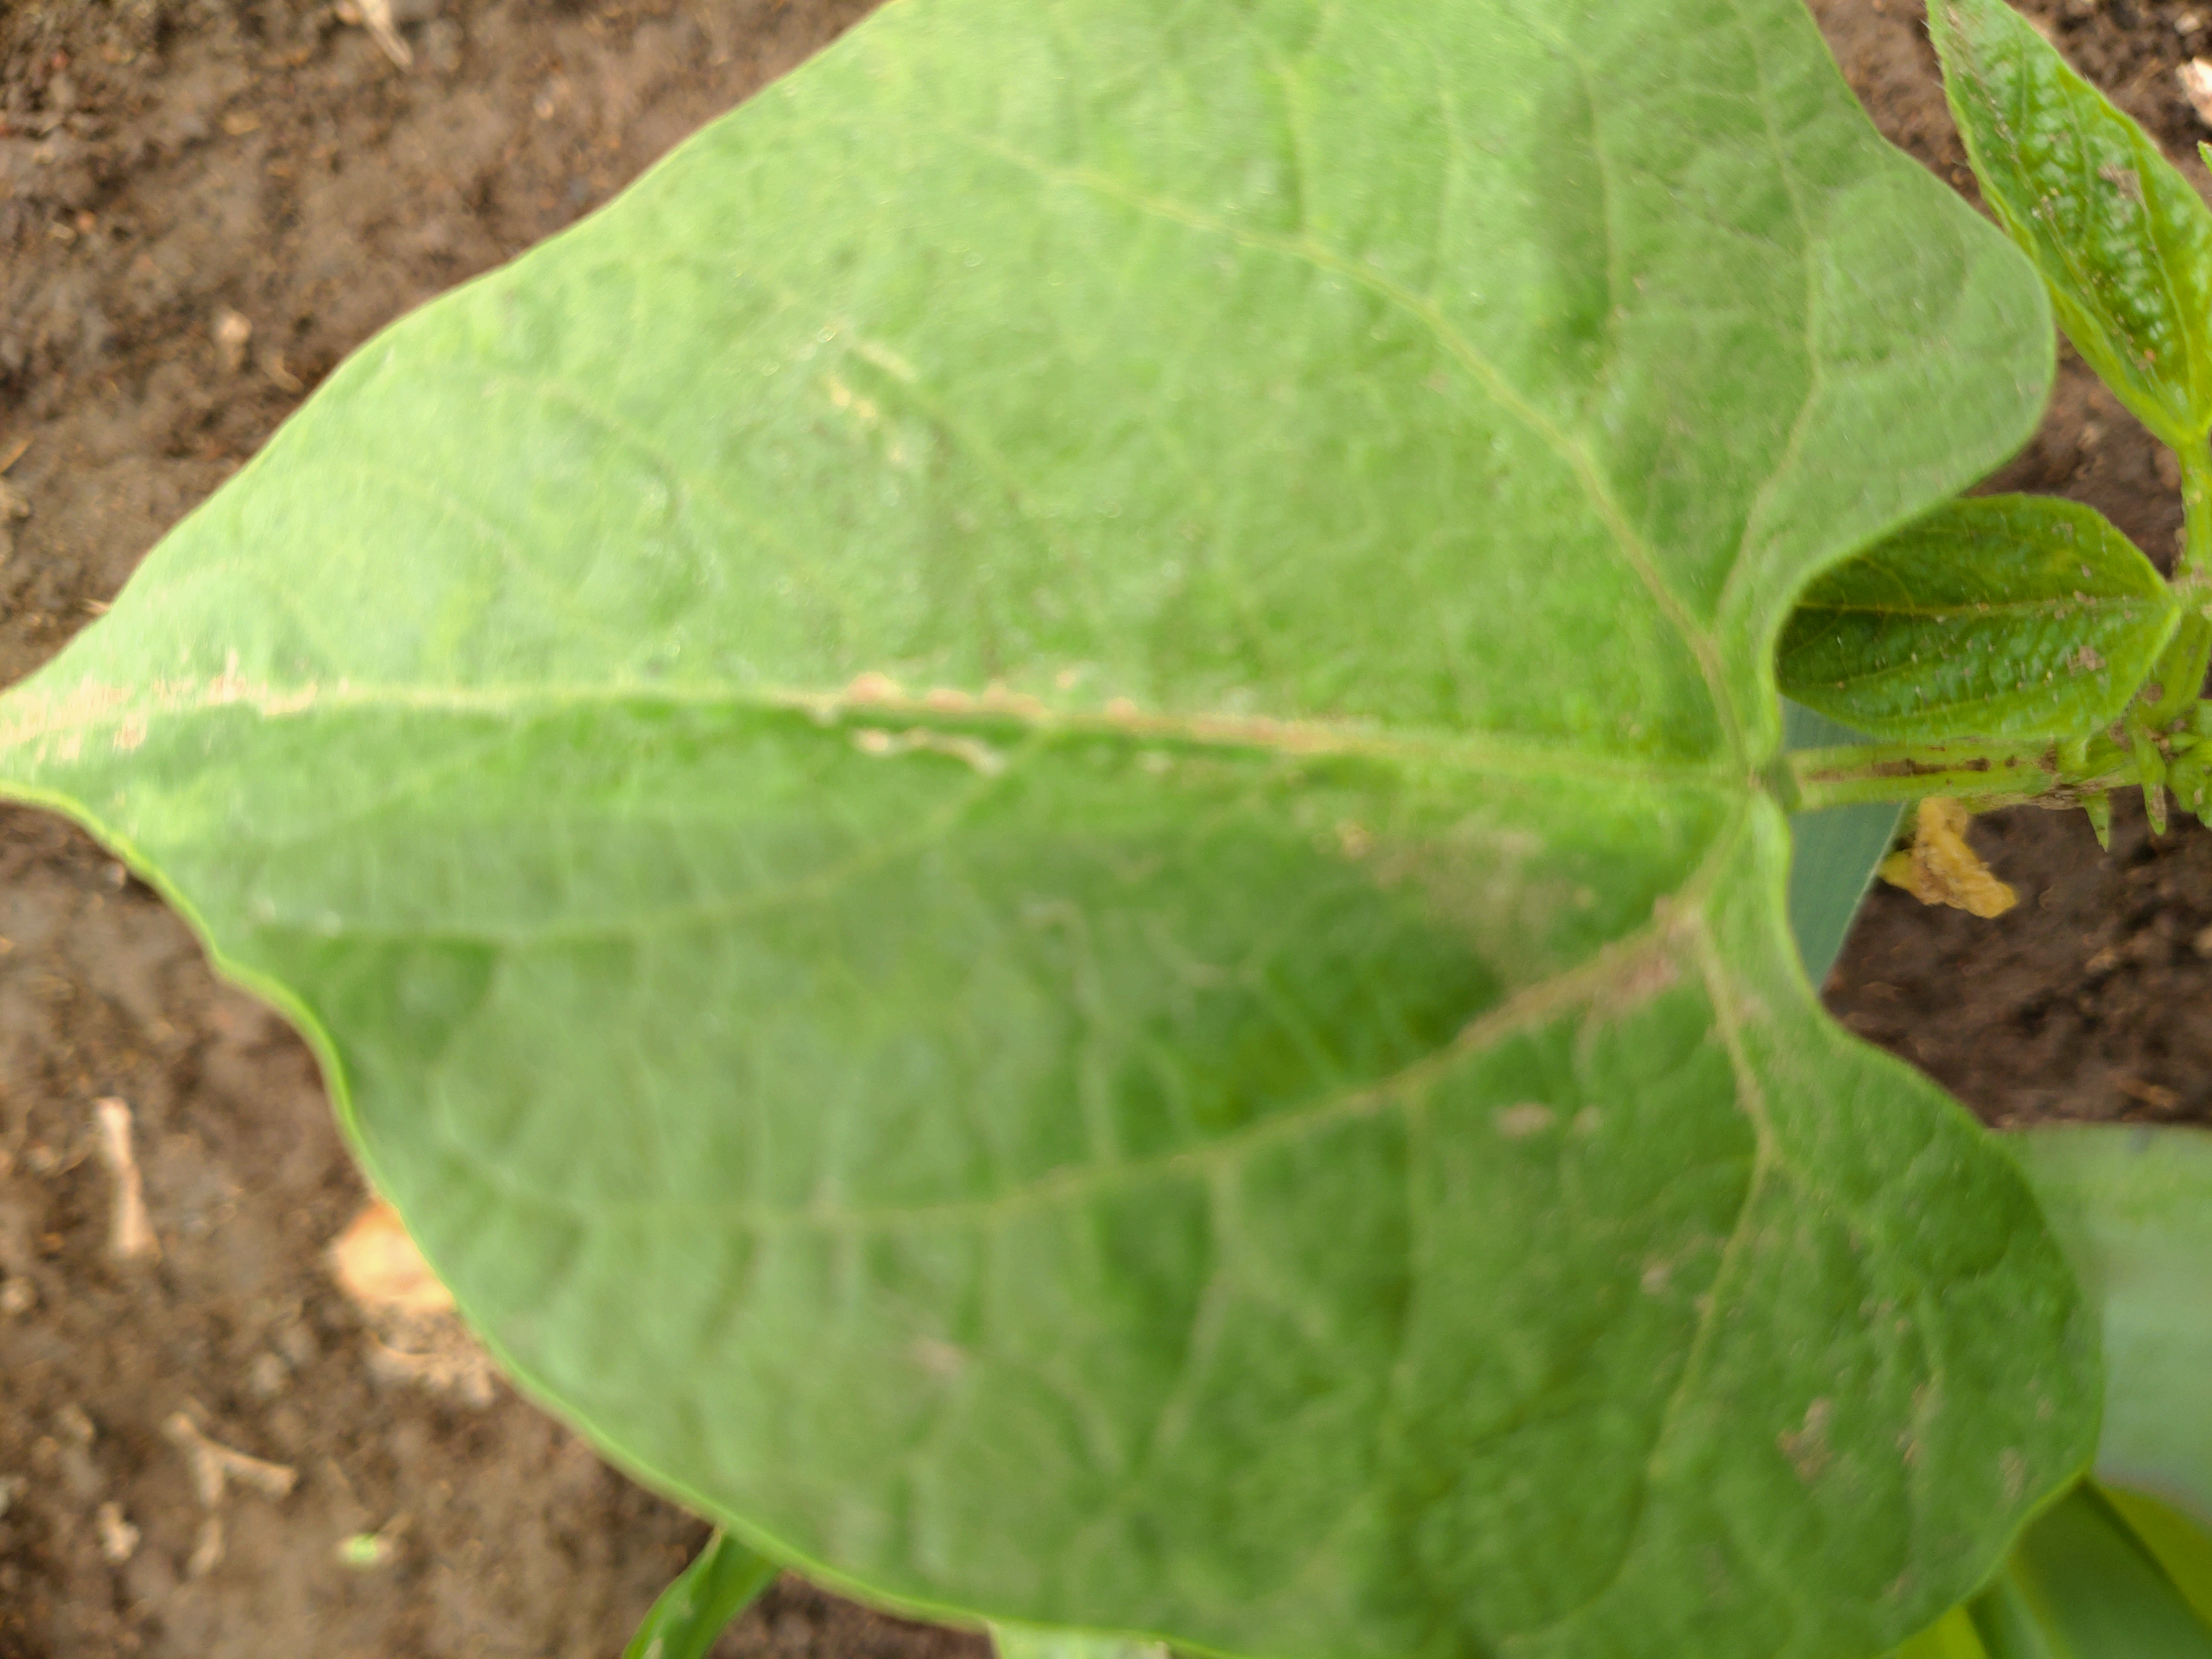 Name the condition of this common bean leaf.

healthy
